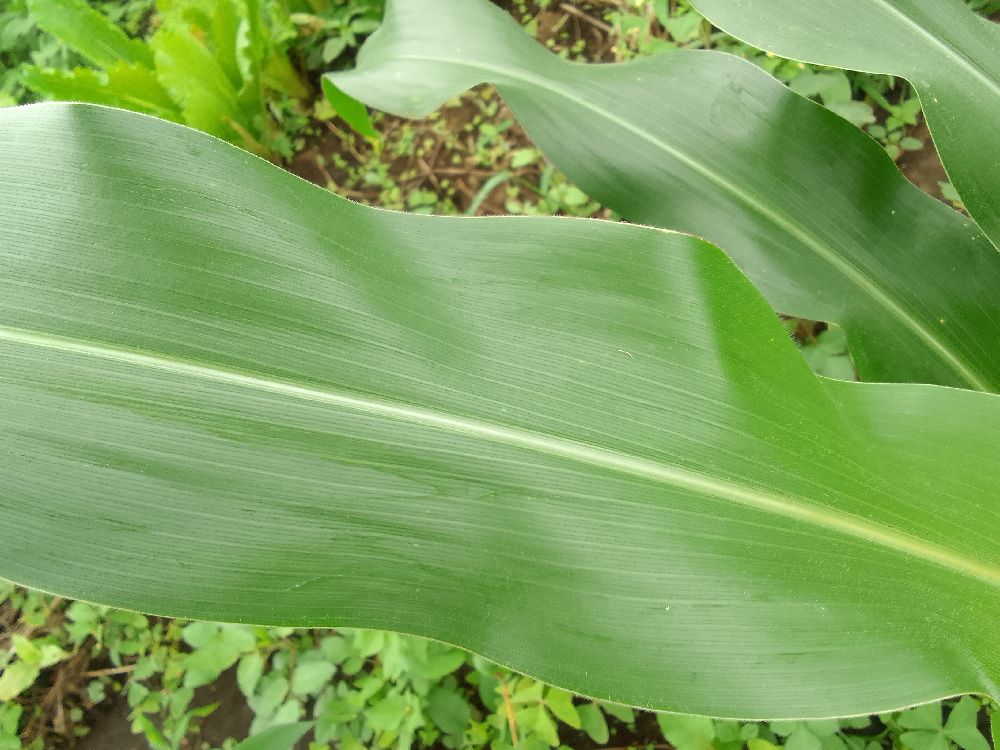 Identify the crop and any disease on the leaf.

maize, healthy
